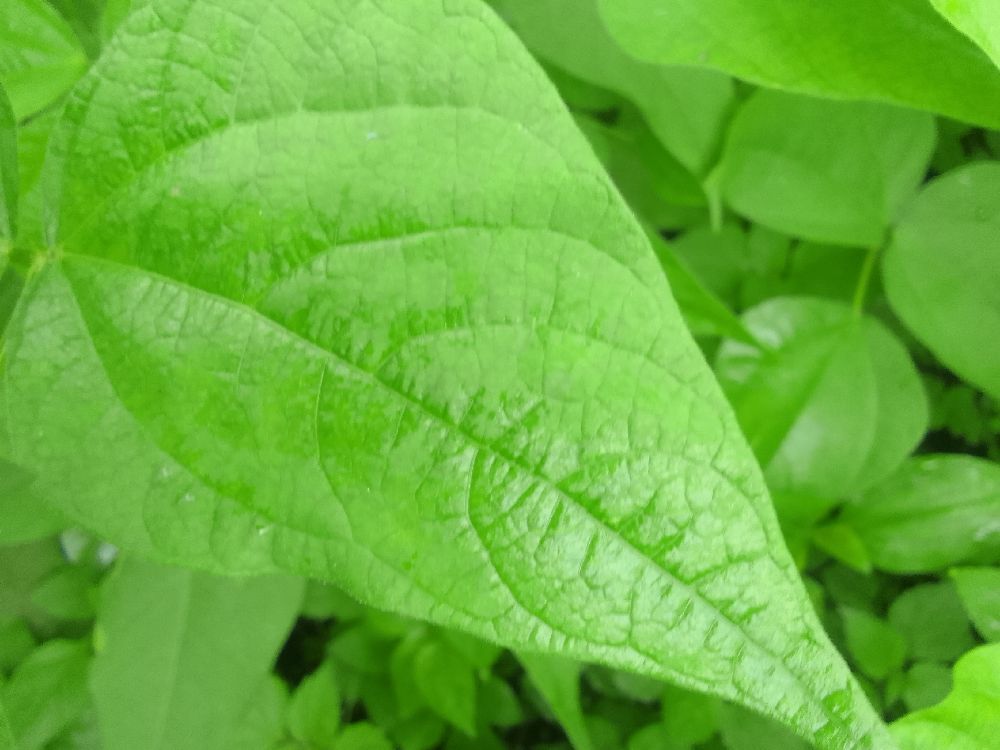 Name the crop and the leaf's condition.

common bean, healthy
